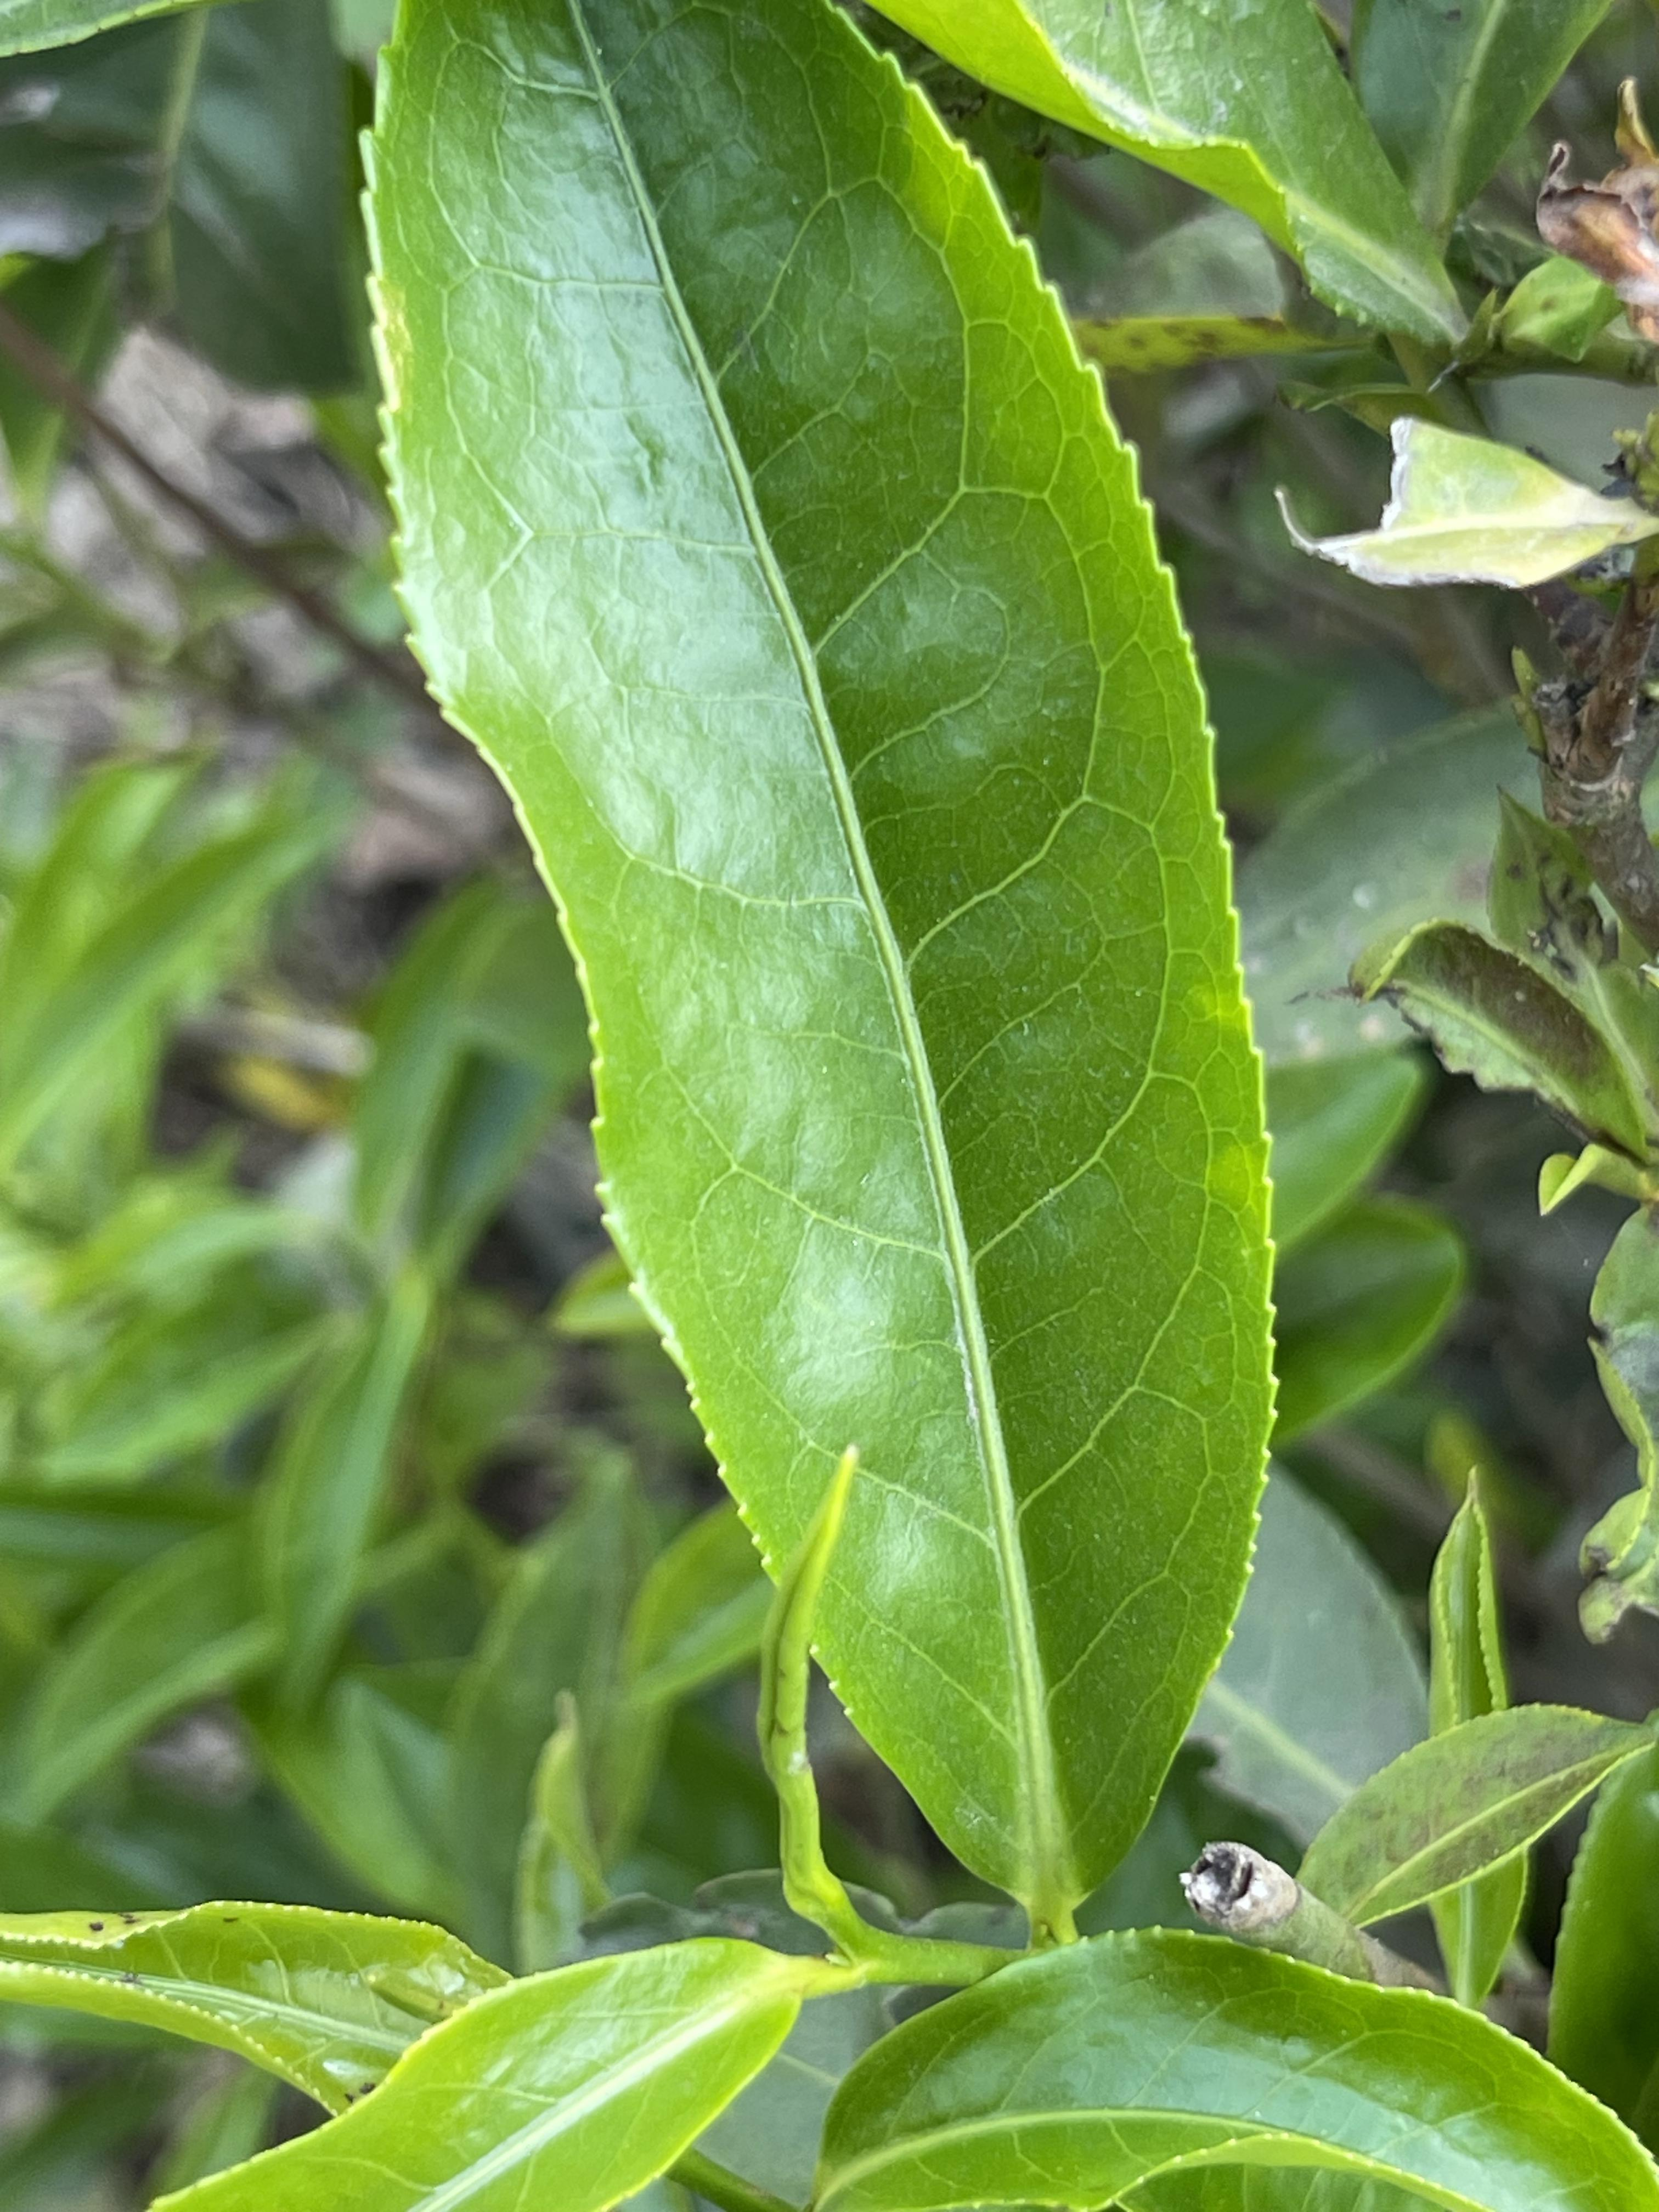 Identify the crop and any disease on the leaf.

tea, healthy leaf
